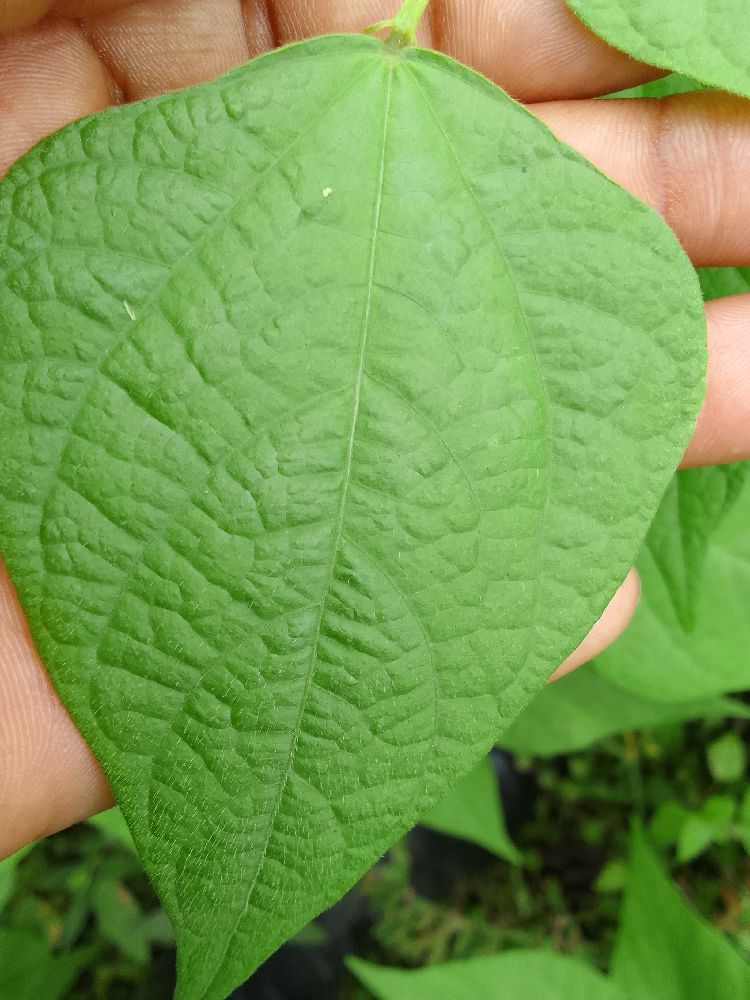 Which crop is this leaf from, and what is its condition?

common bean, healthy
